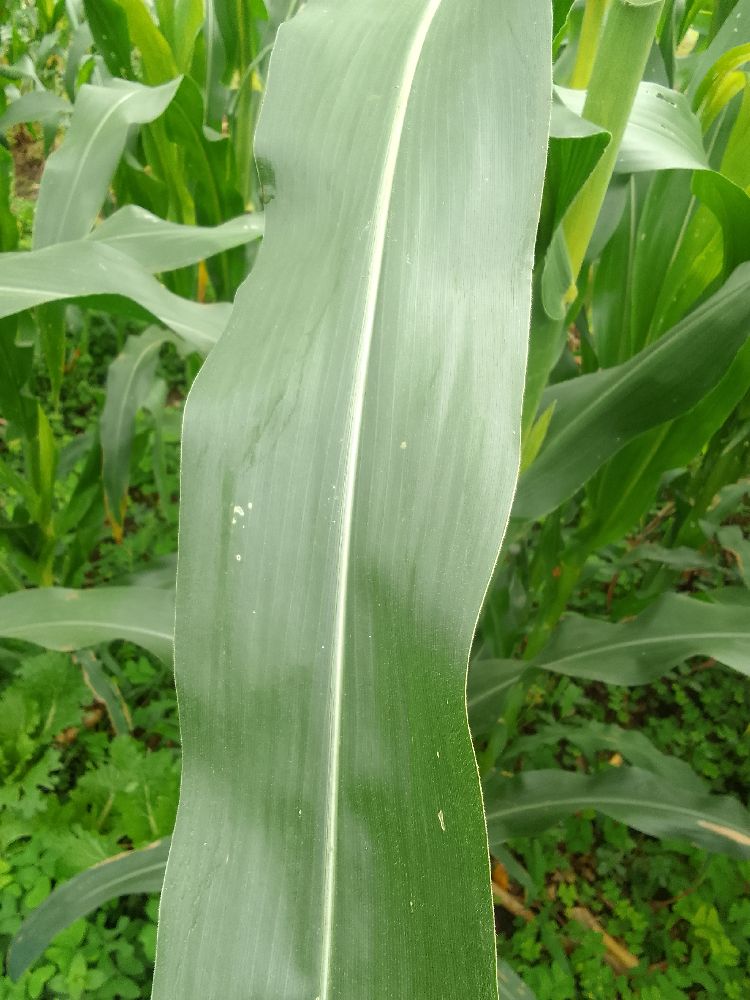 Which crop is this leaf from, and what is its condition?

maize, healthy
